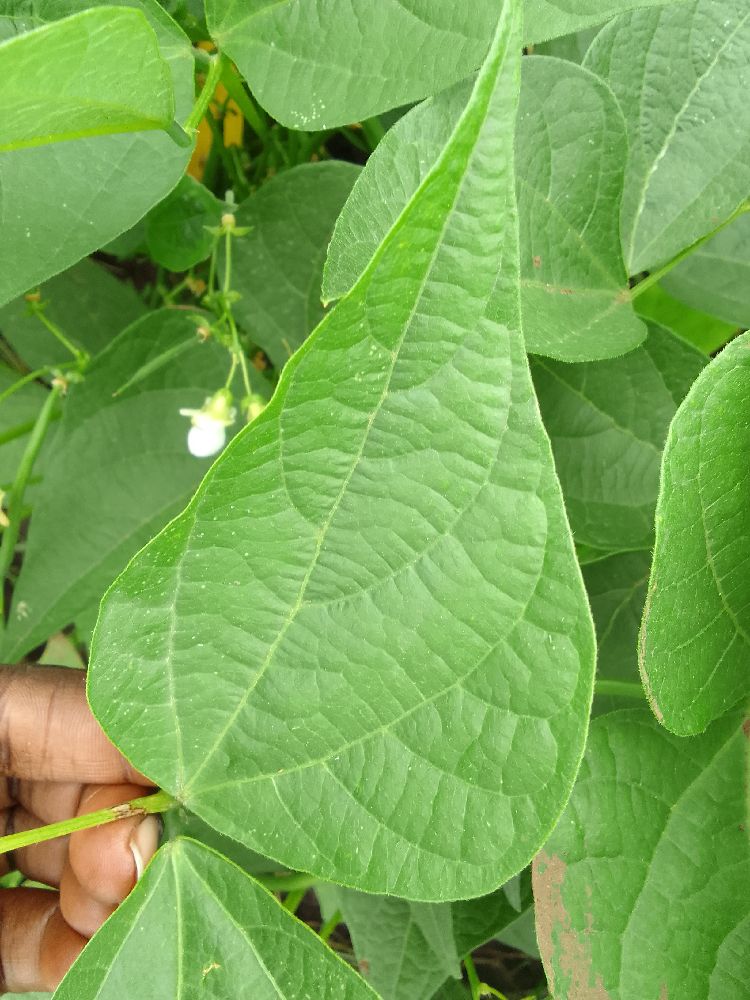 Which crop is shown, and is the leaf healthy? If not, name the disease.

common bean, healthy
